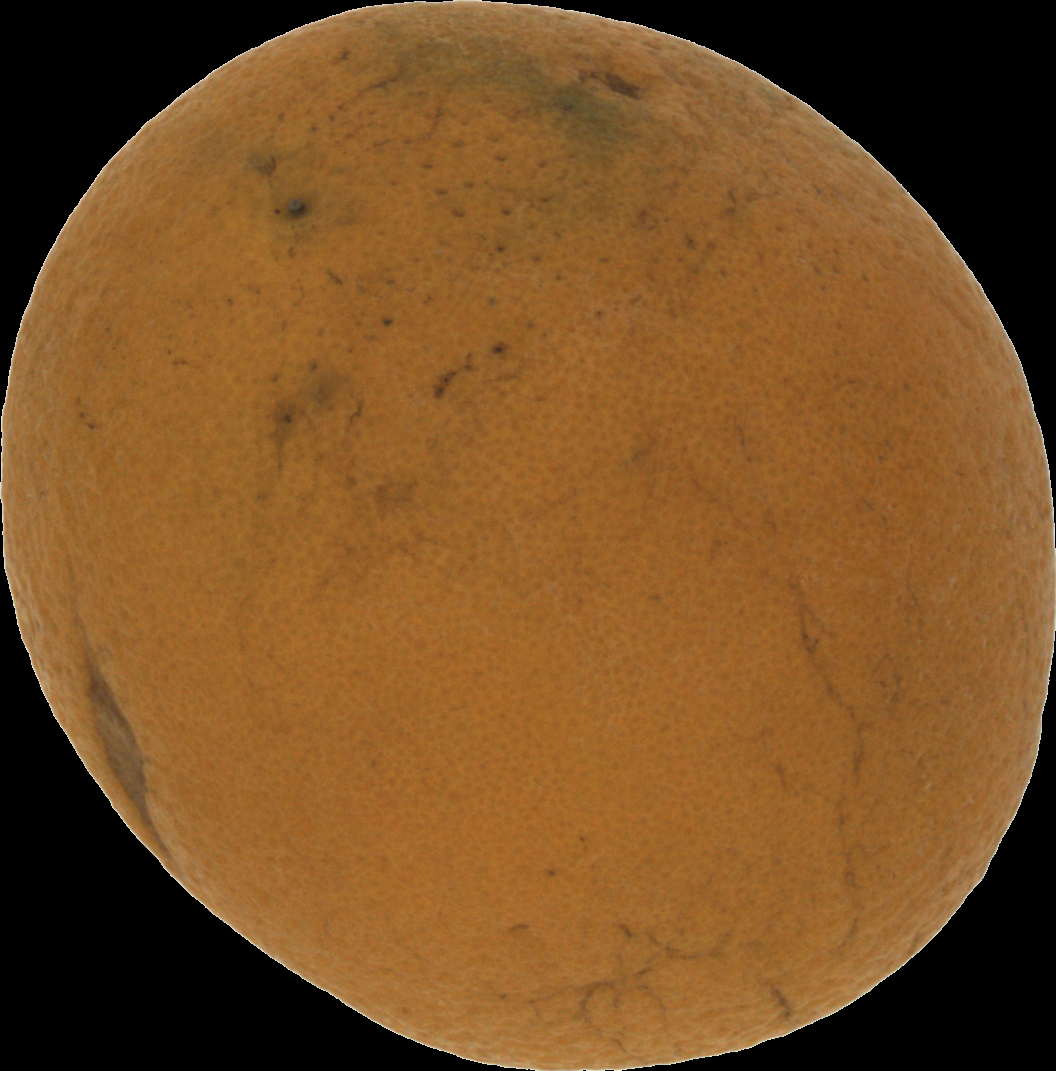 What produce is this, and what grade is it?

orange, bad
